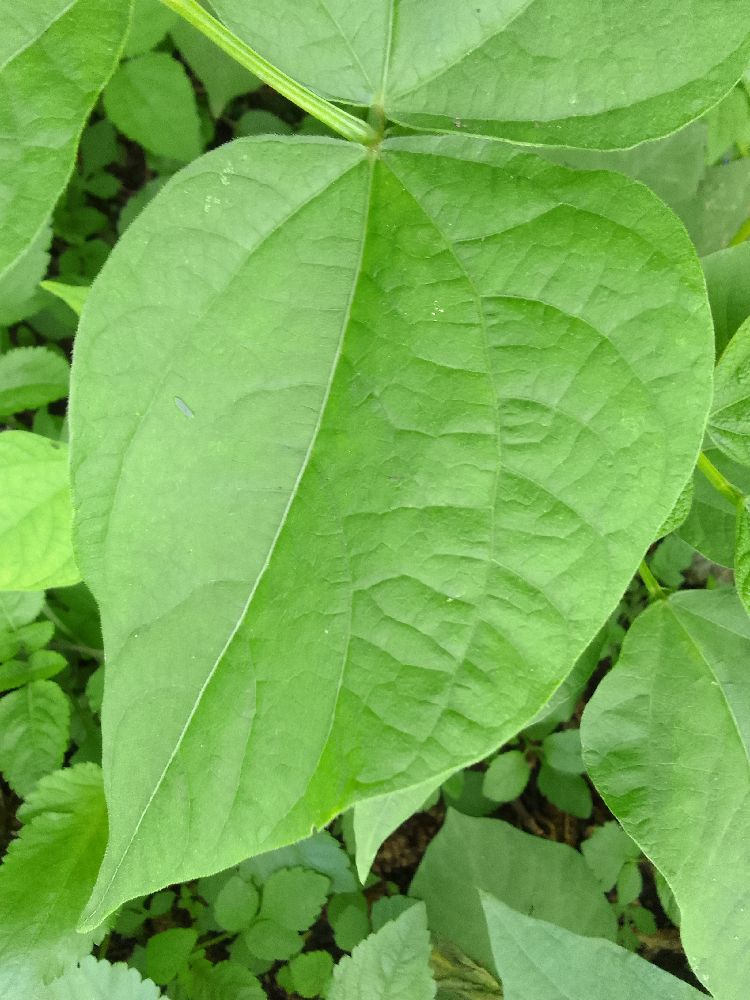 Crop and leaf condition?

common bean, healthy
